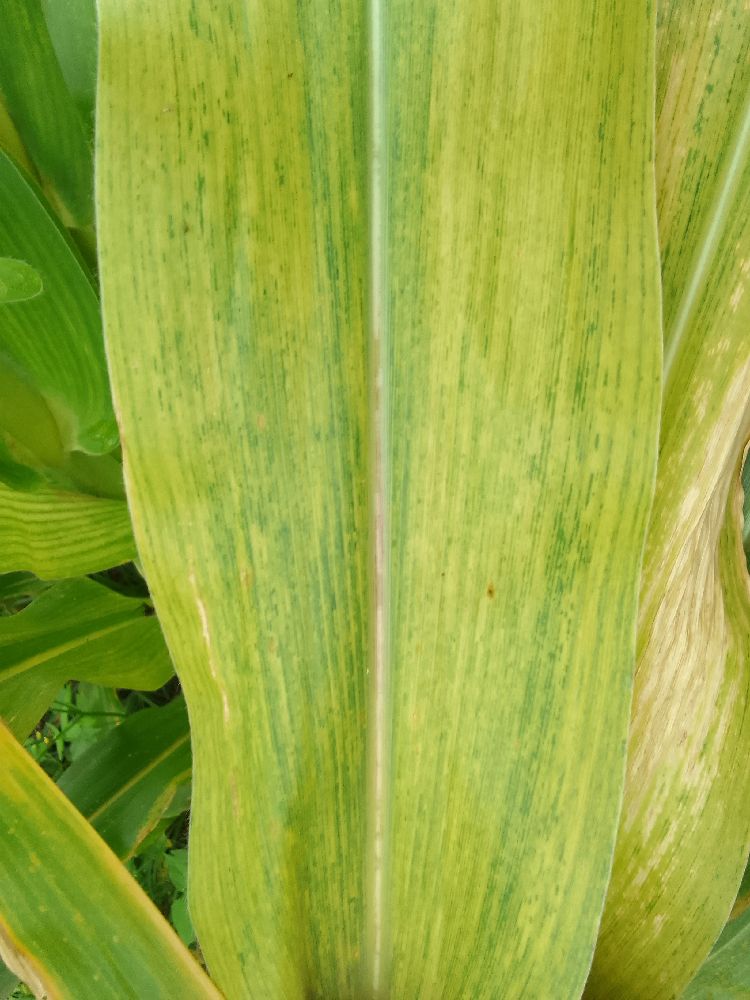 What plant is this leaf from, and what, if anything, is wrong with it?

maize, maize lethal necrosis
